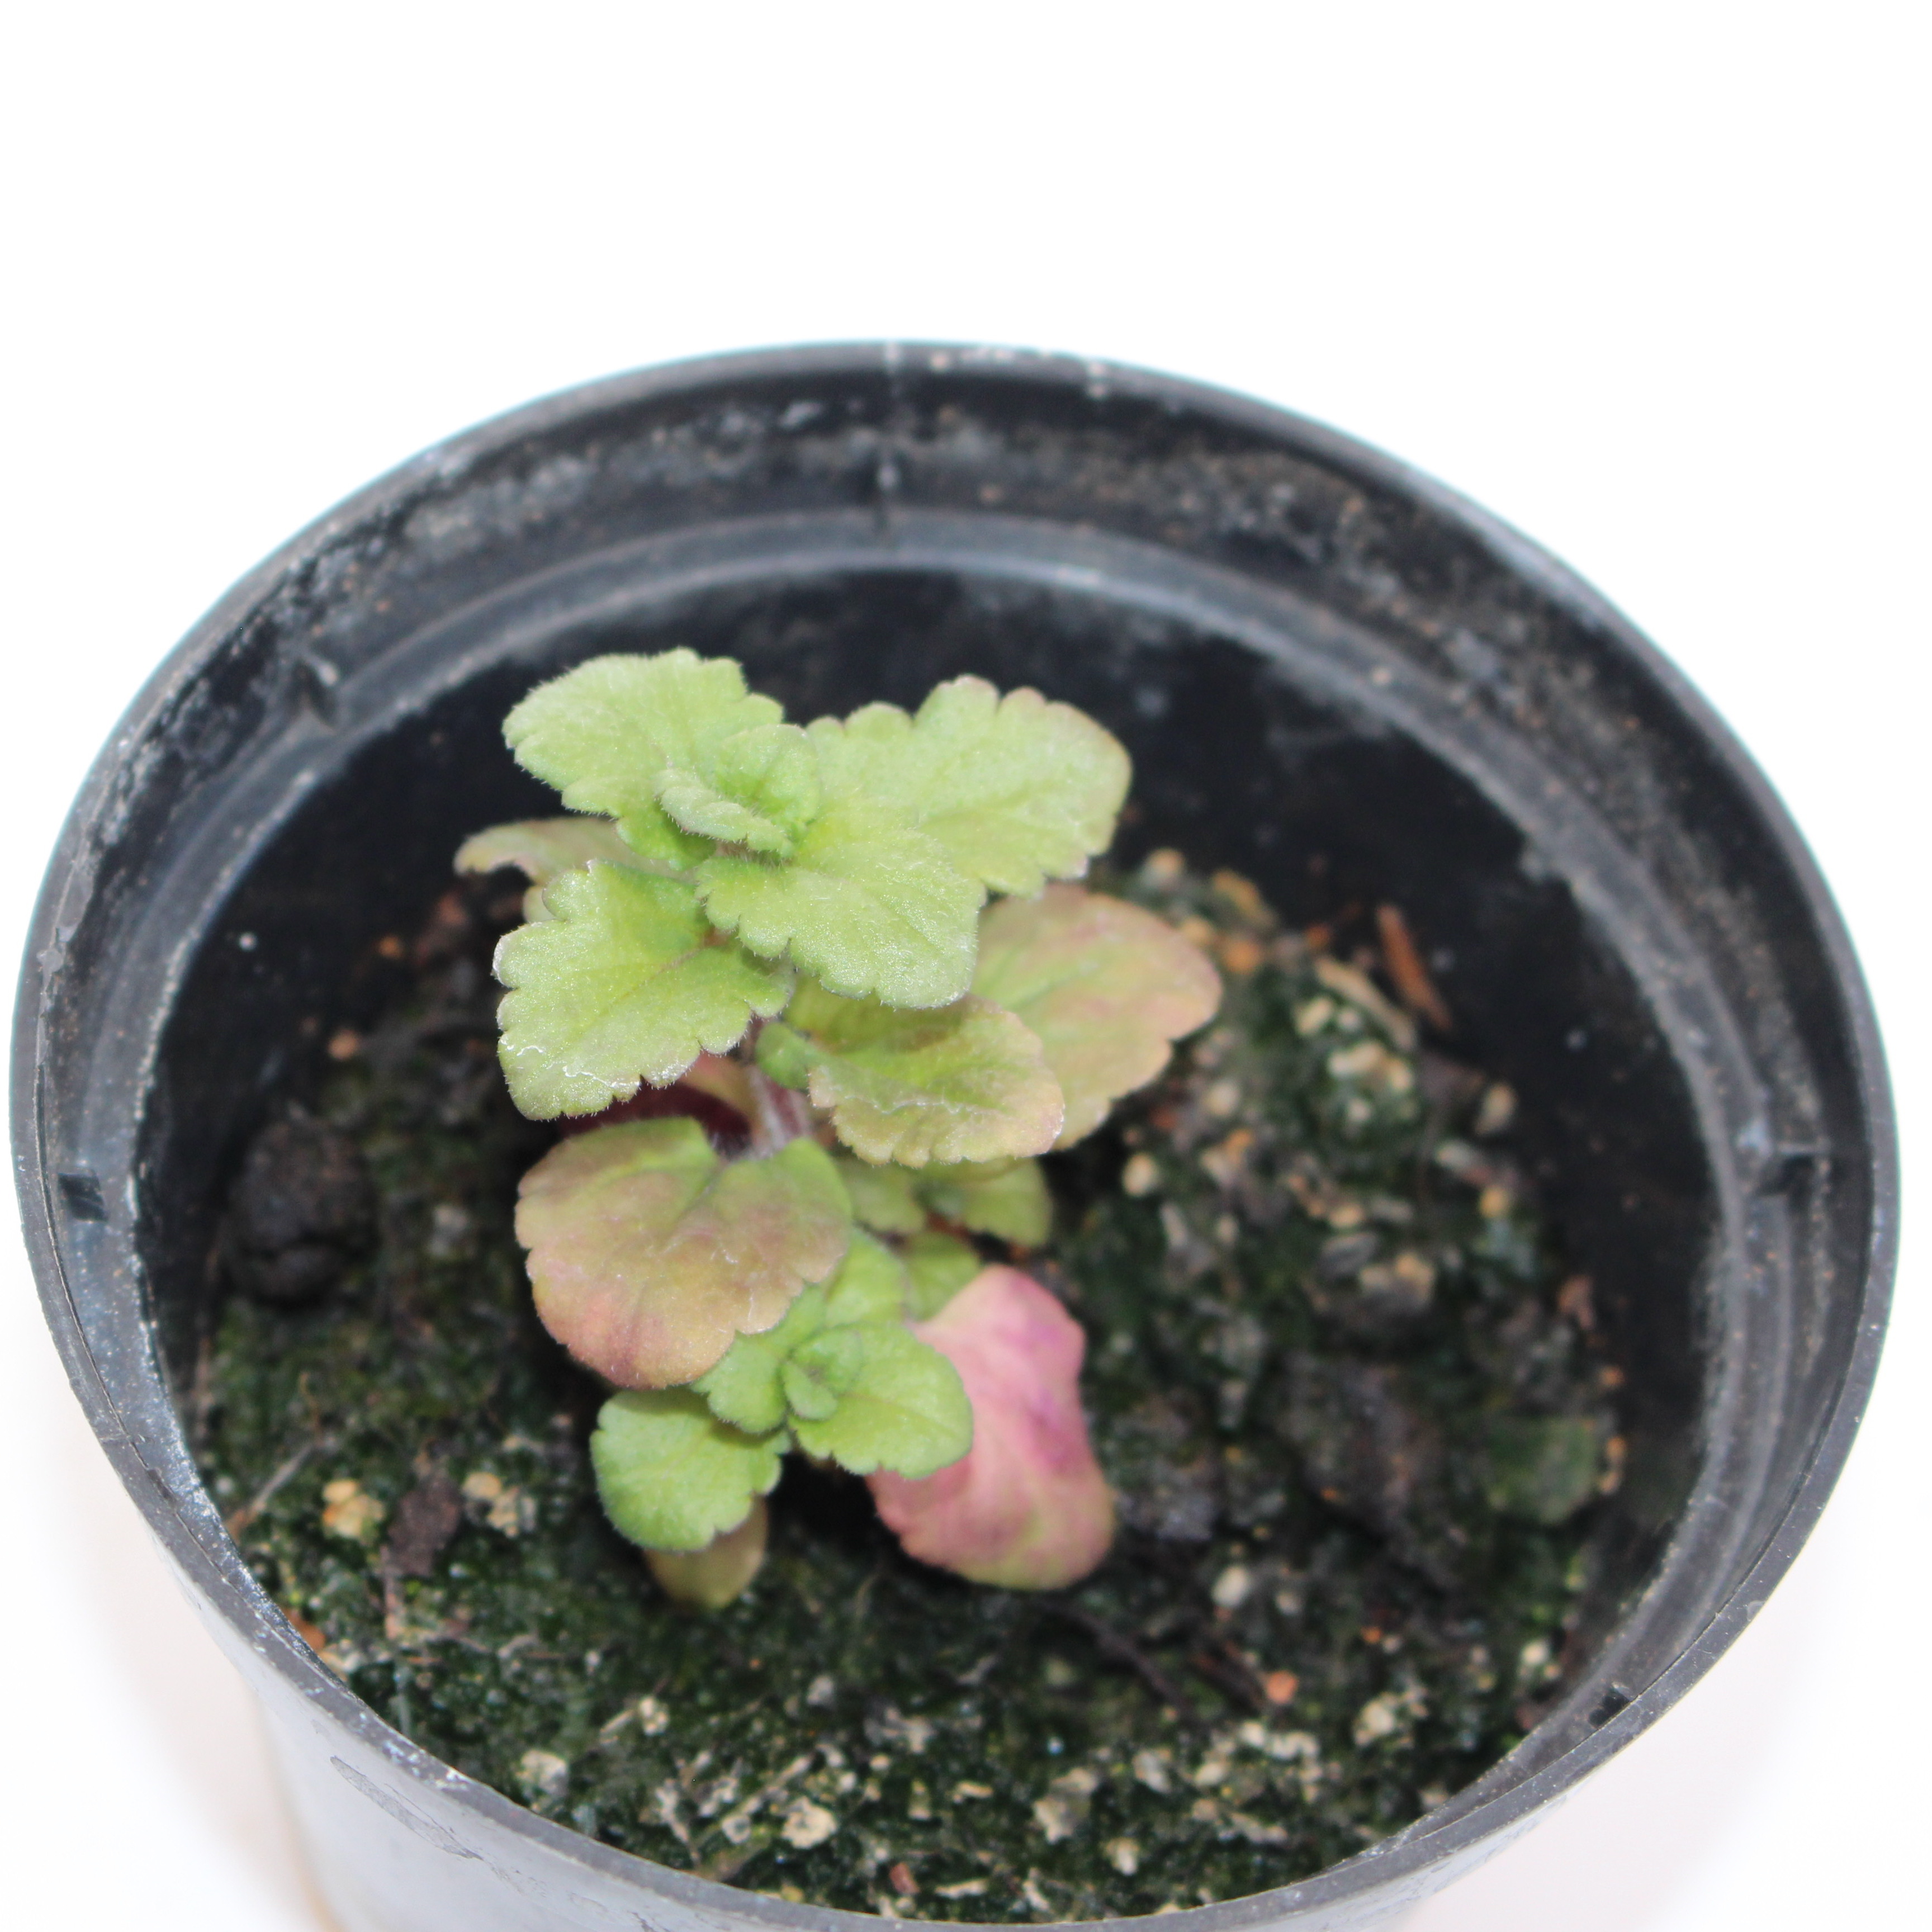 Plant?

Veronica persica
